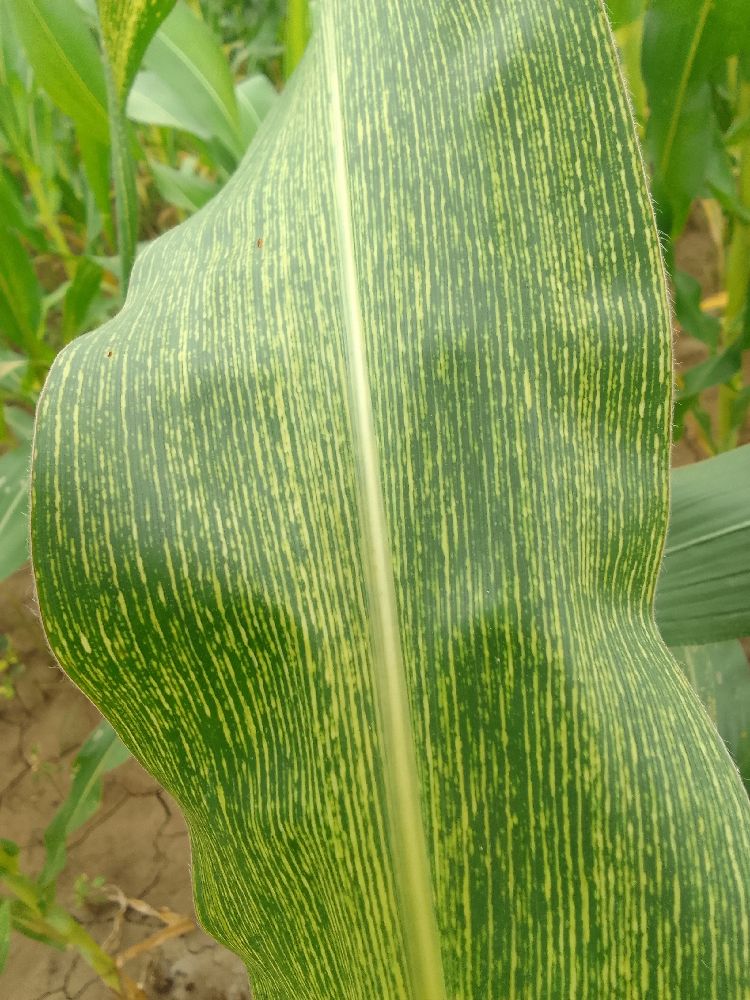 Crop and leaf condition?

maize, maize streak virus
